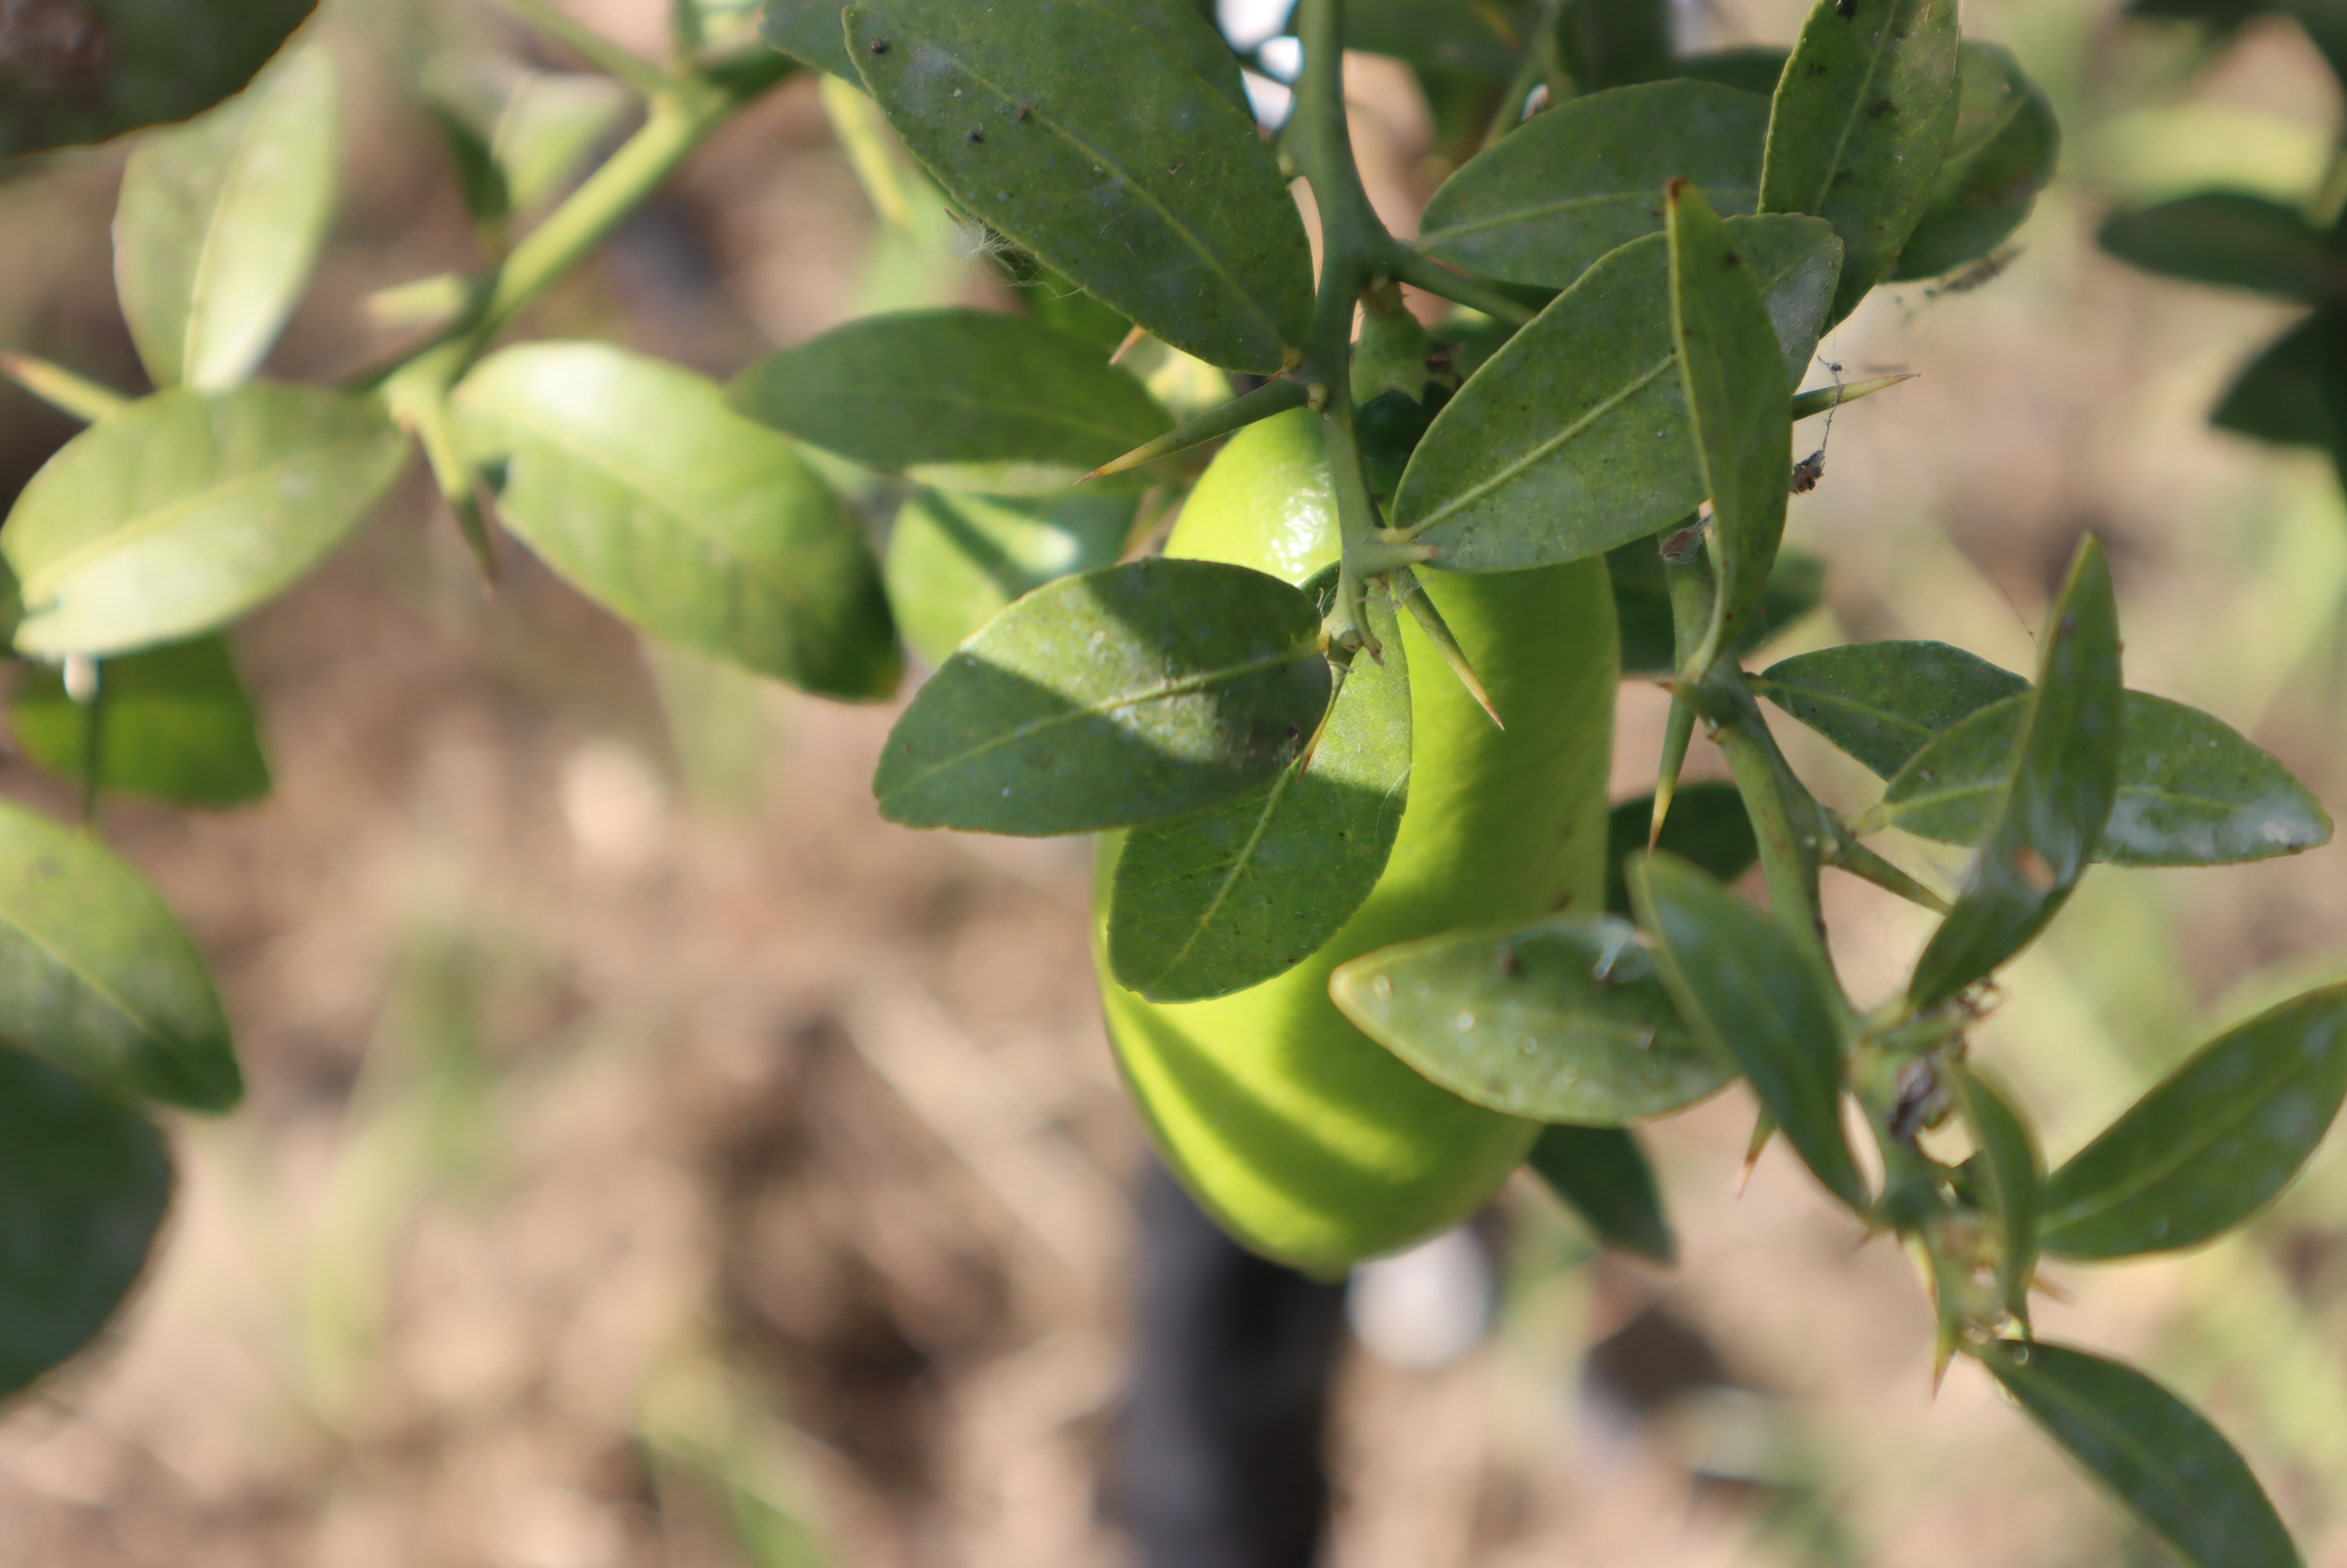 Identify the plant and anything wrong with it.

citrus, healthy
